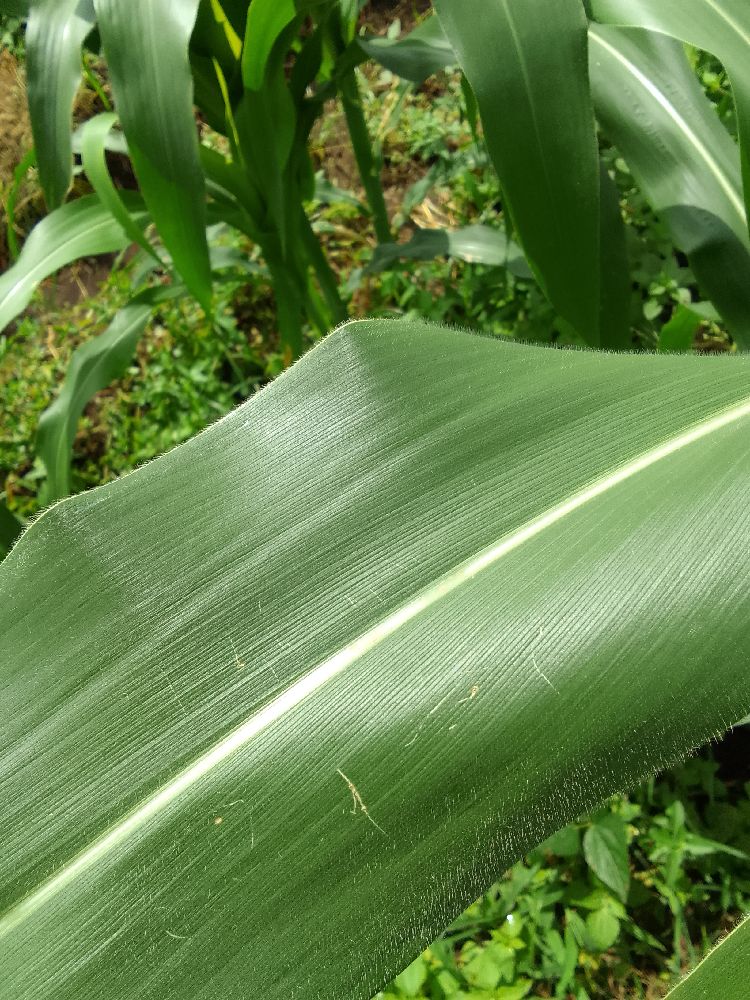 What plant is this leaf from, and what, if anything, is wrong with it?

maize, healthy
